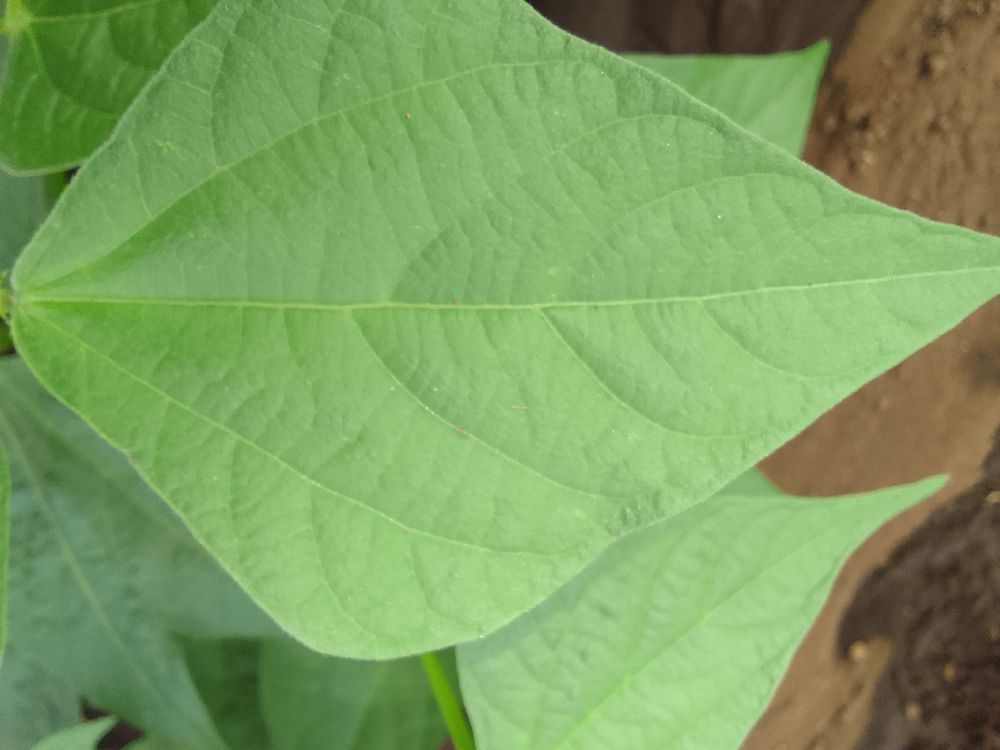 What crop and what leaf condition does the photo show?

common bean, healthy
